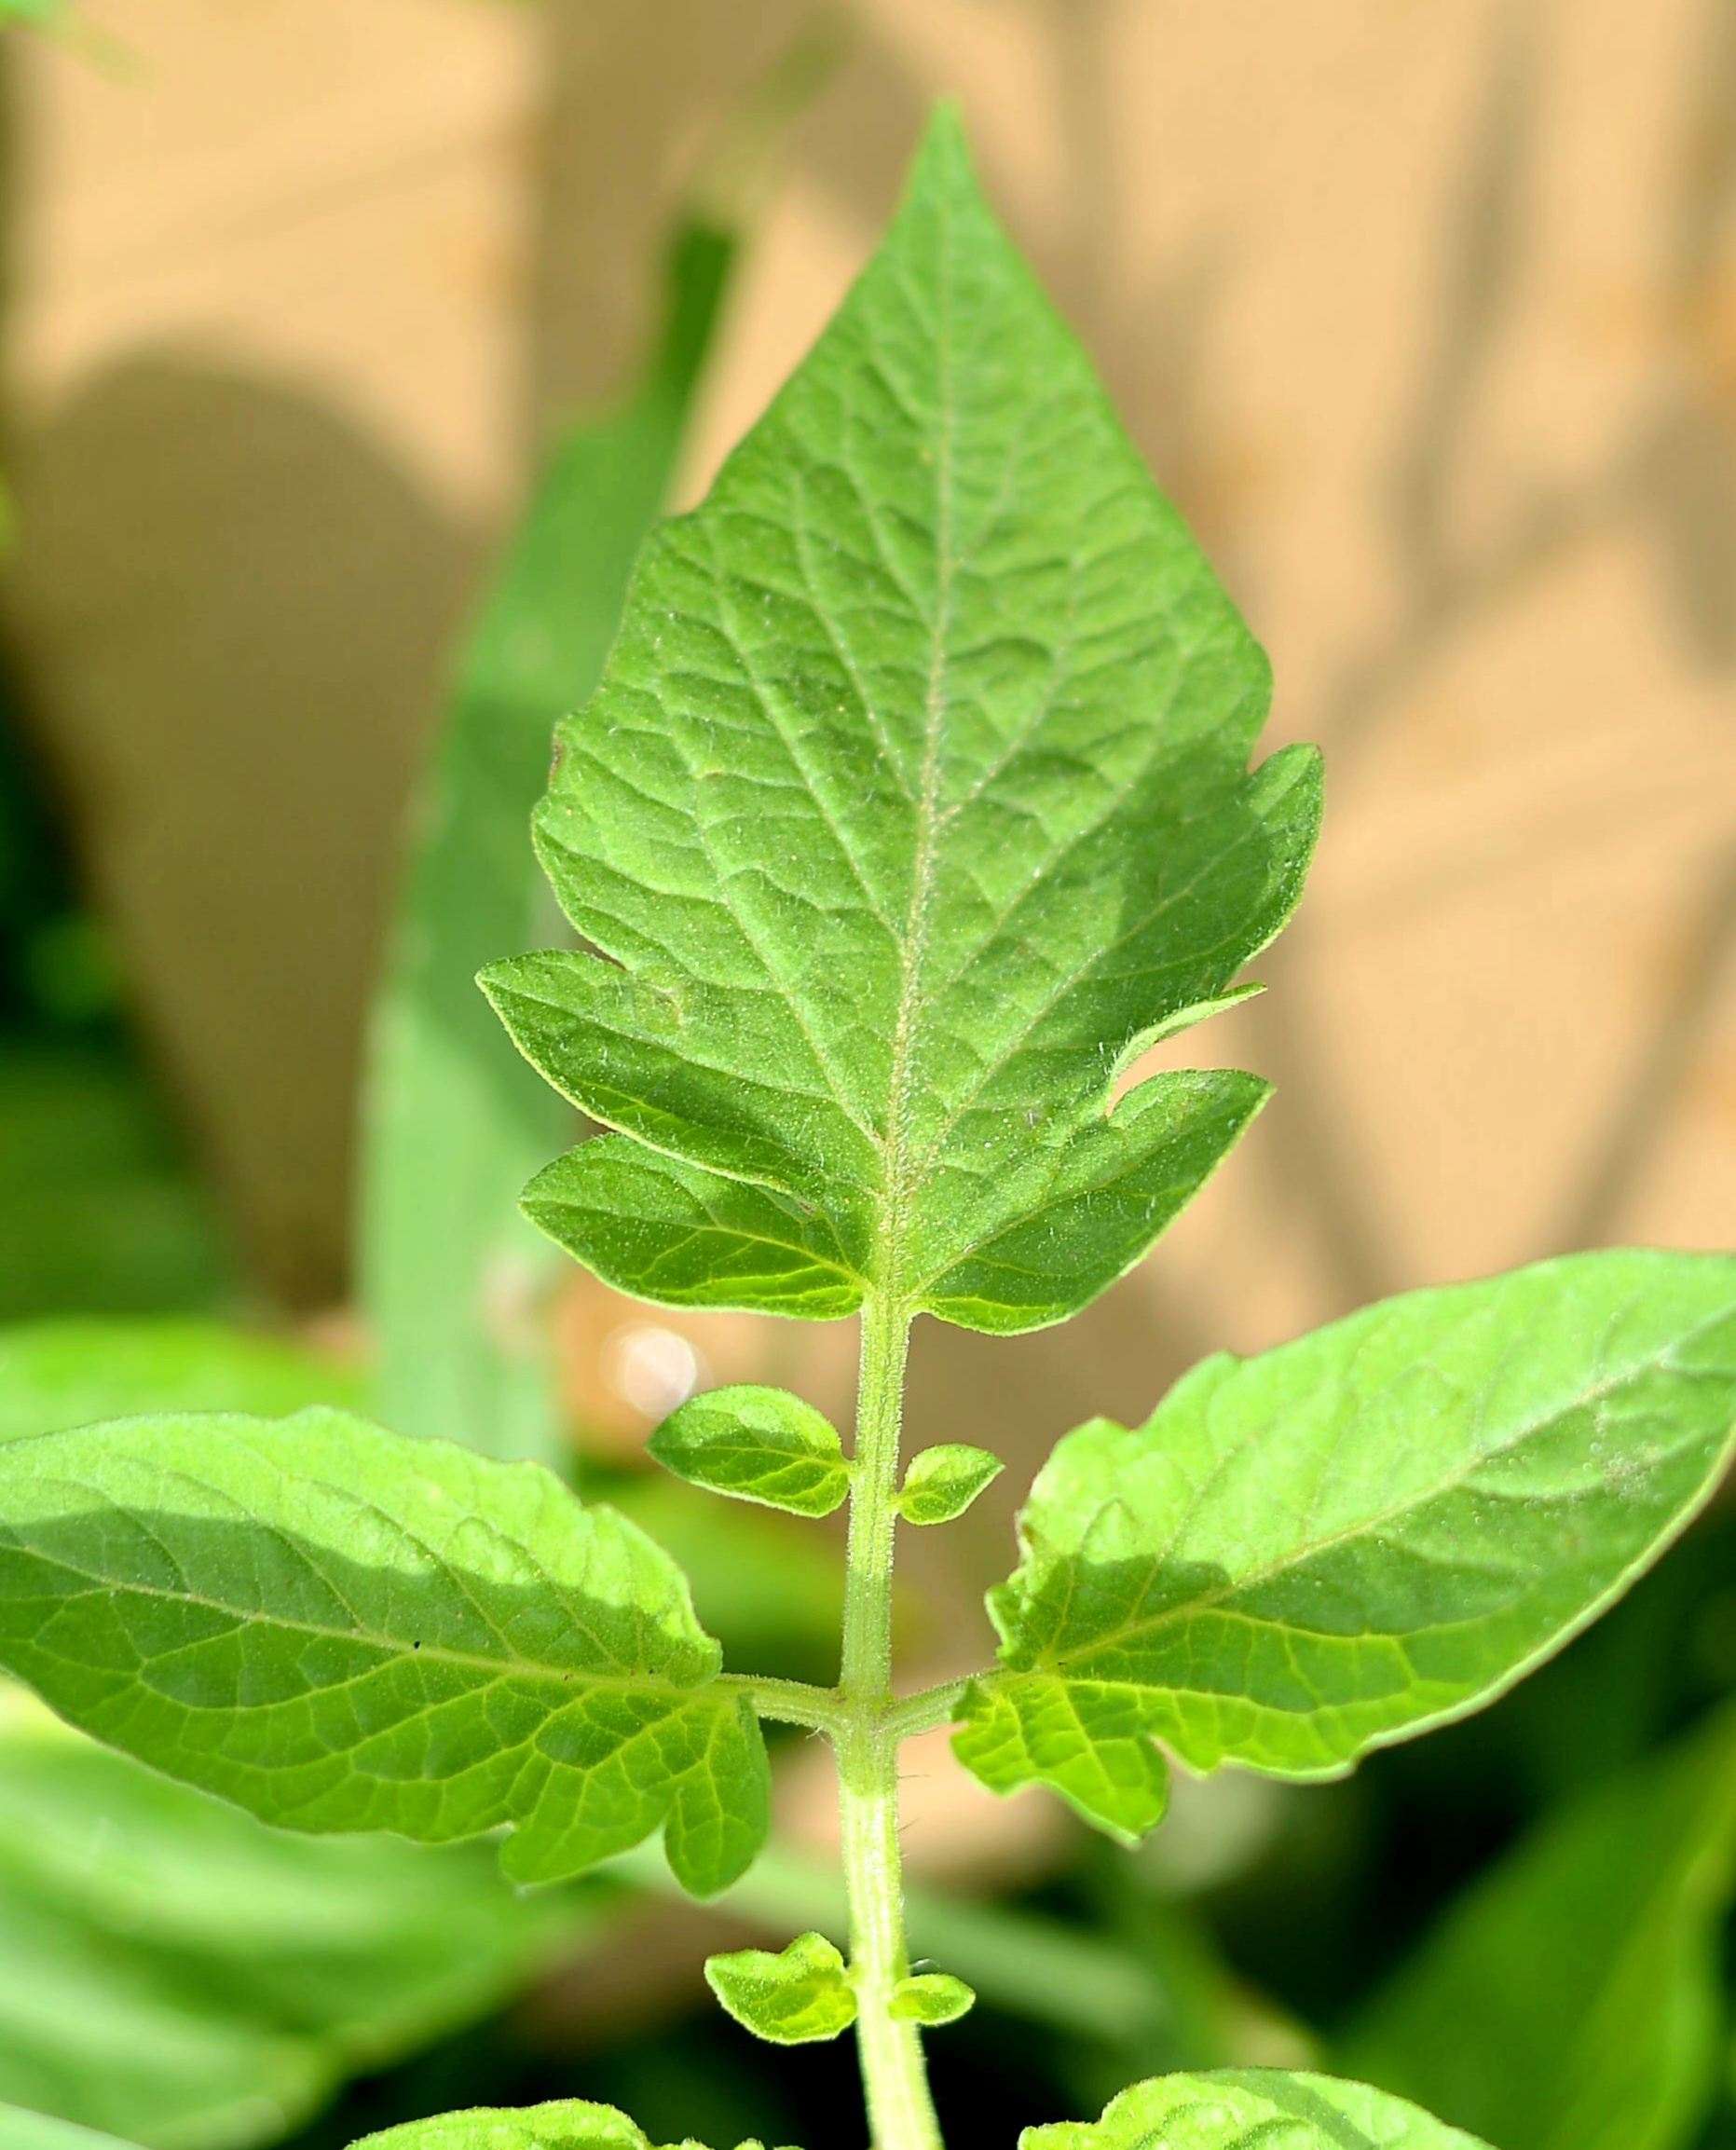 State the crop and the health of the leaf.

tomato, healthy
